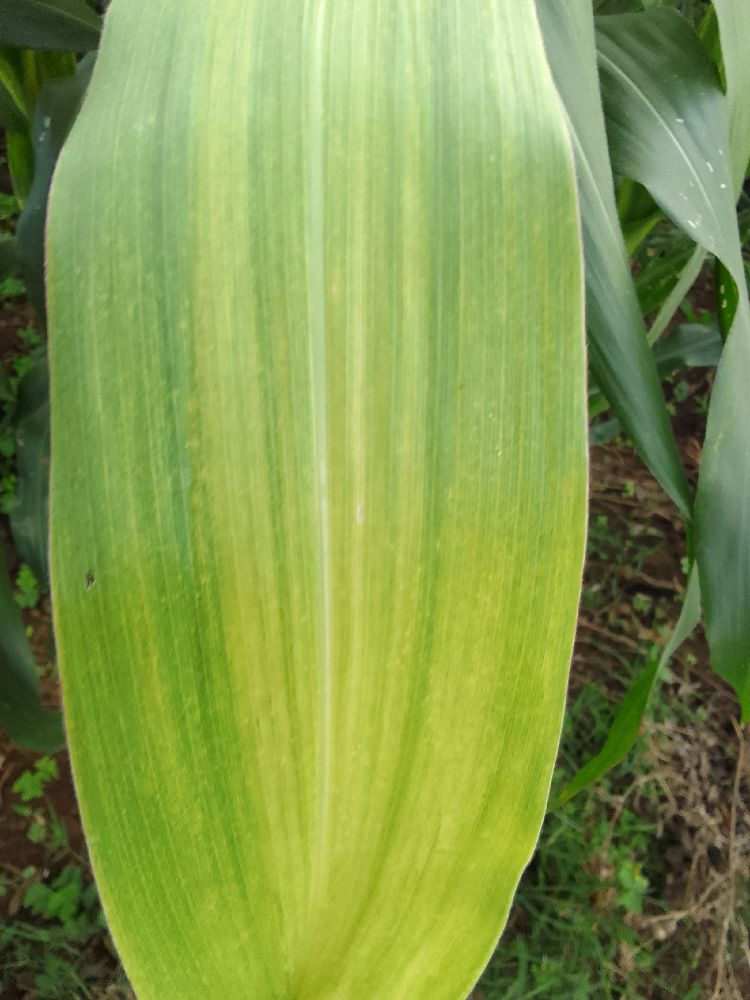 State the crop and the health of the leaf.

maize, maize lethal necrosis
